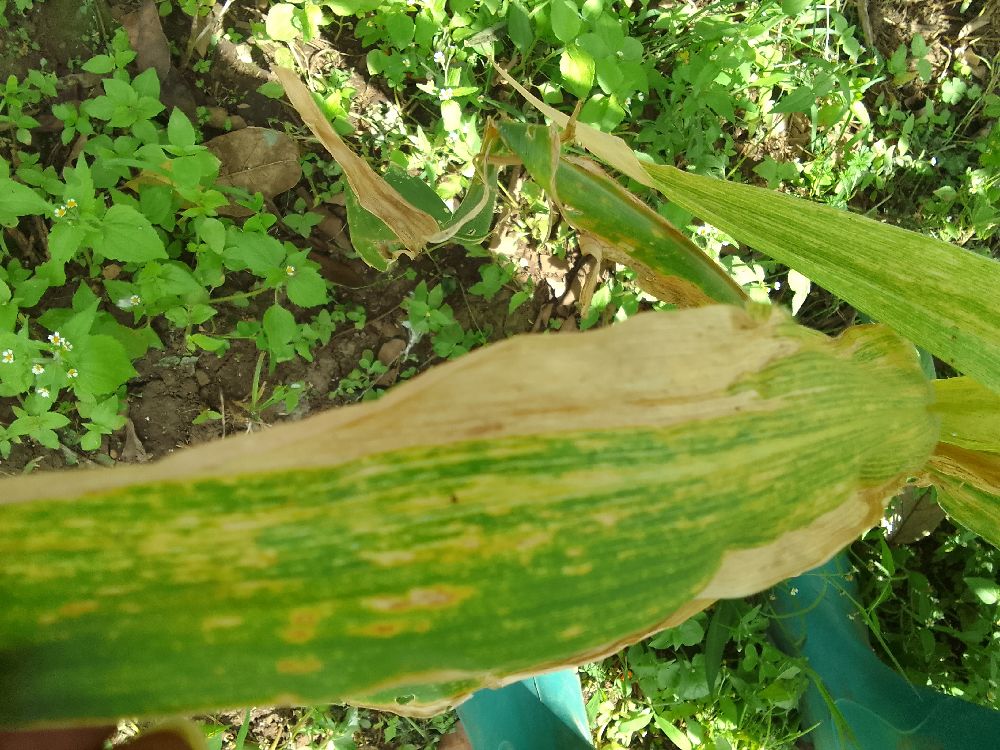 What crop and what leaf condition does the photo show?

maize, maize lethal necrosis
